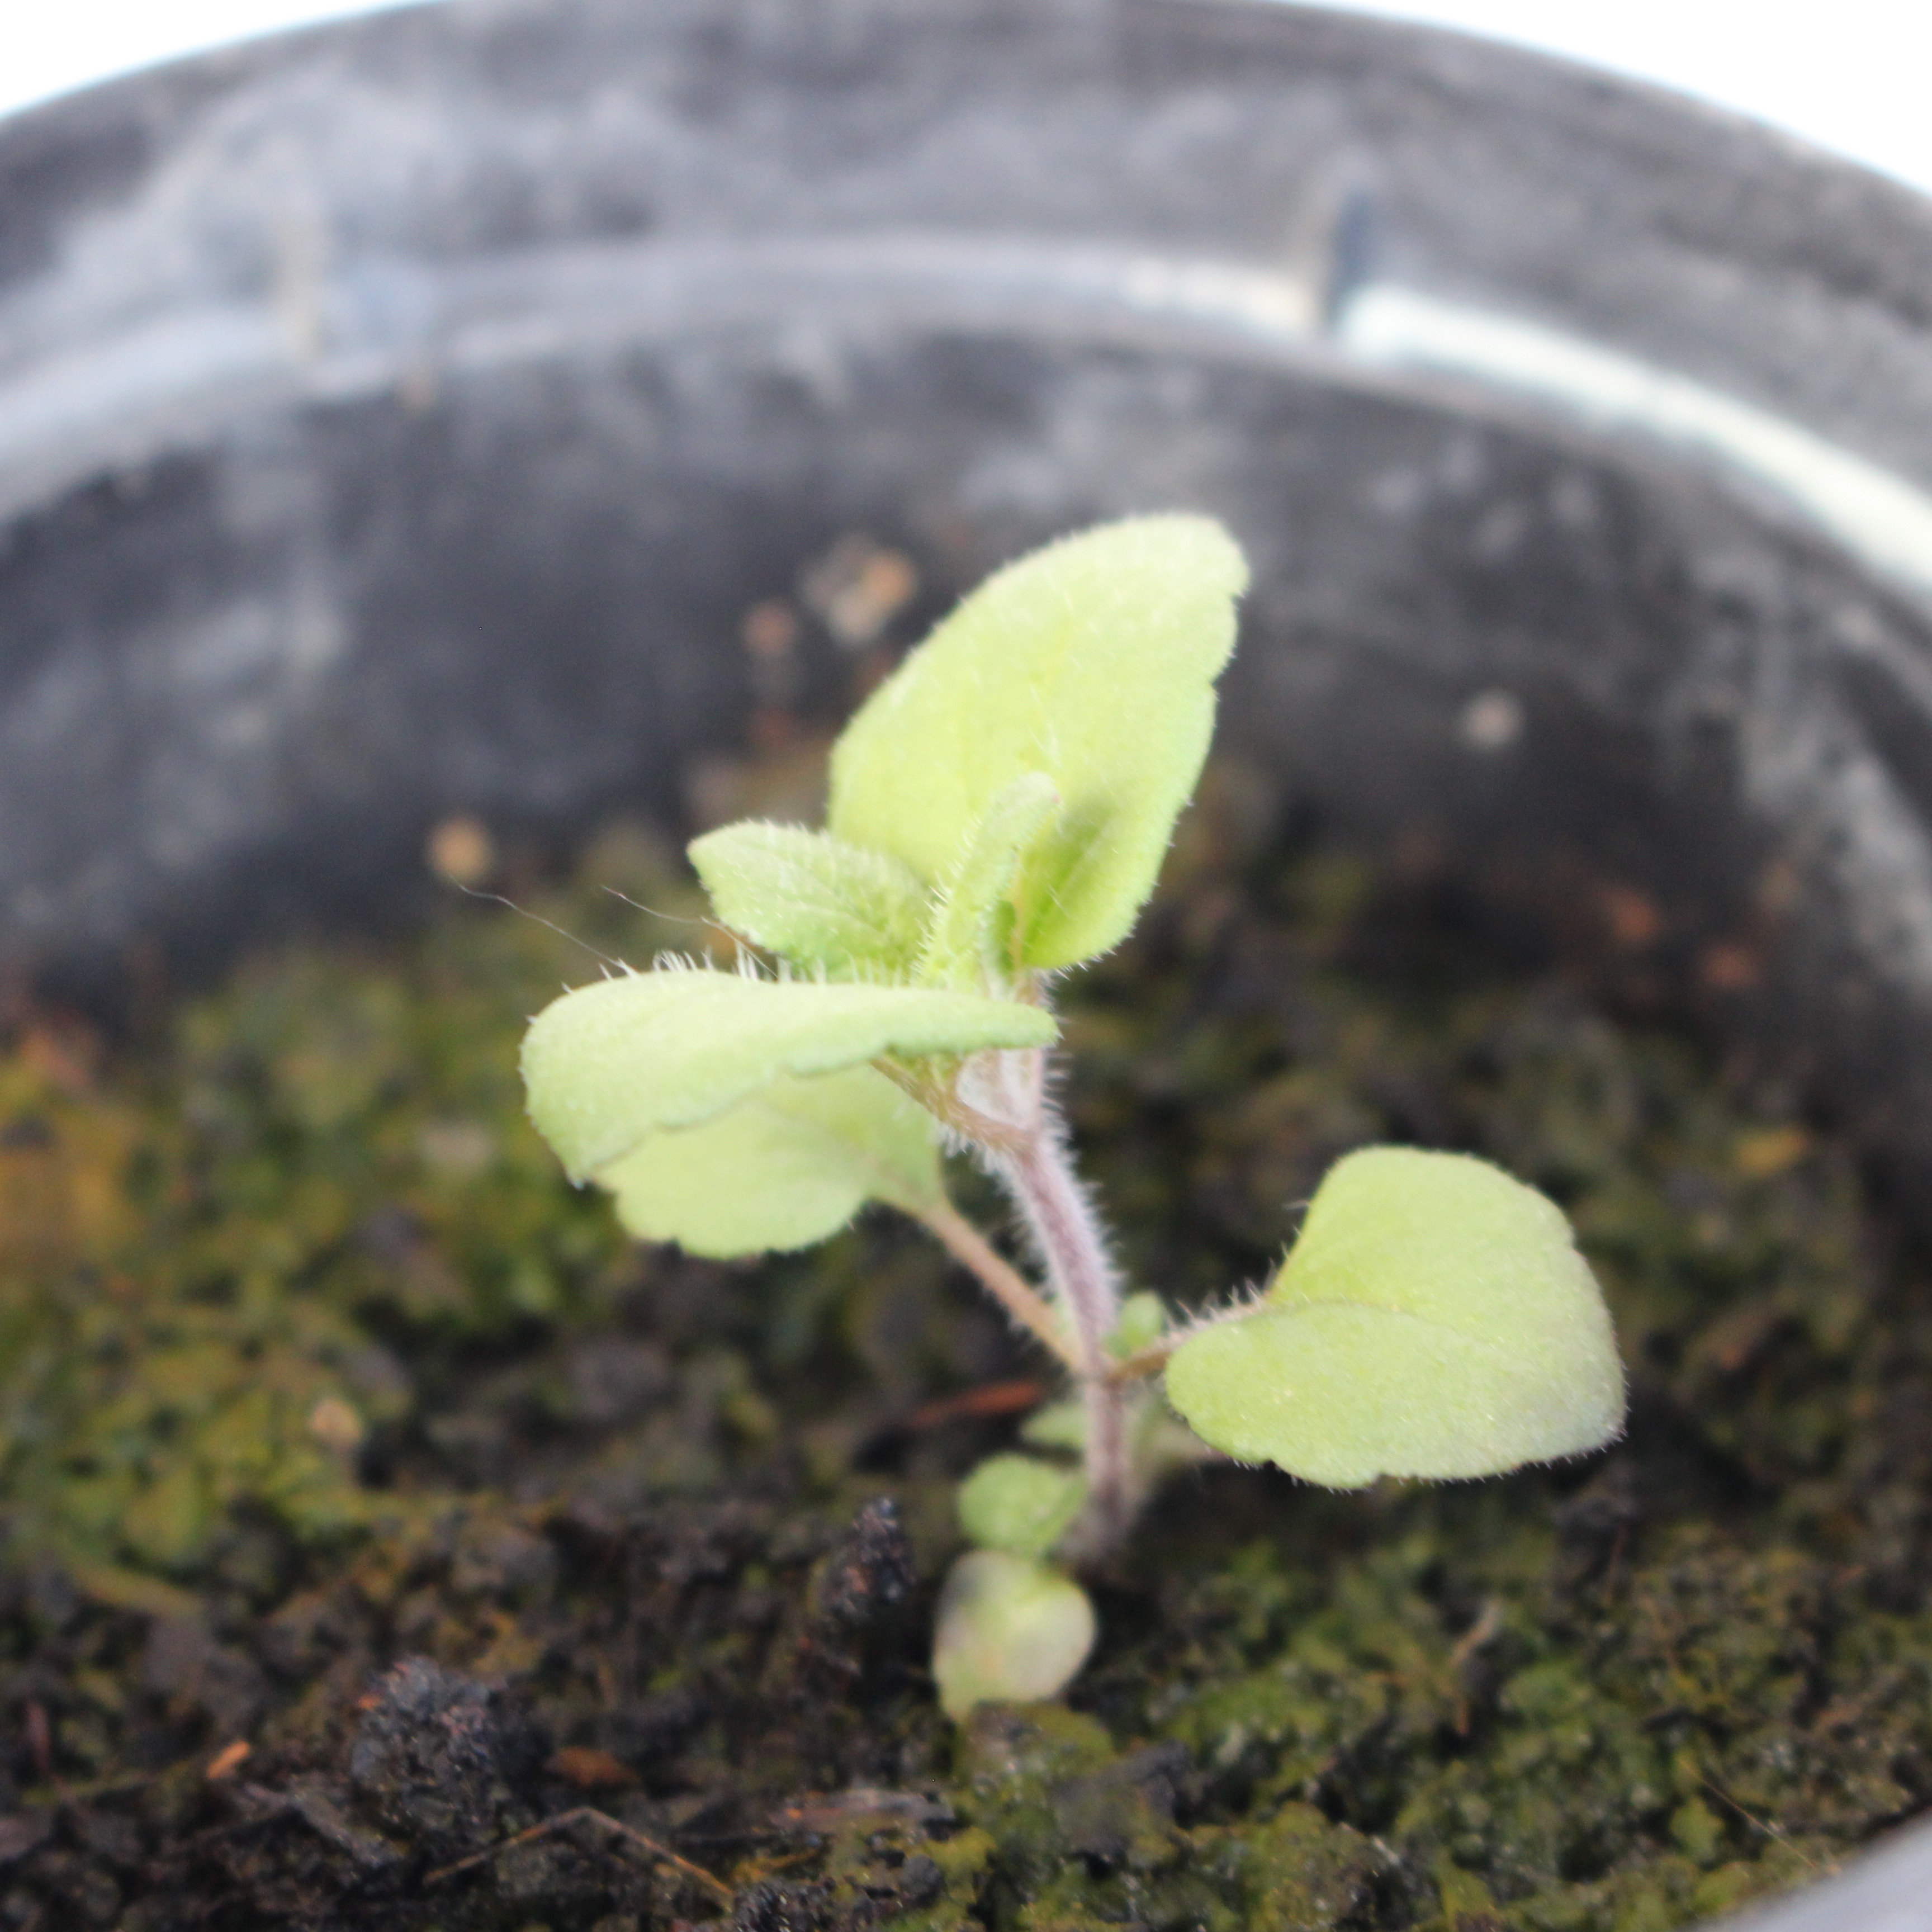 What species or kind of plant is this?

Veronica persica
